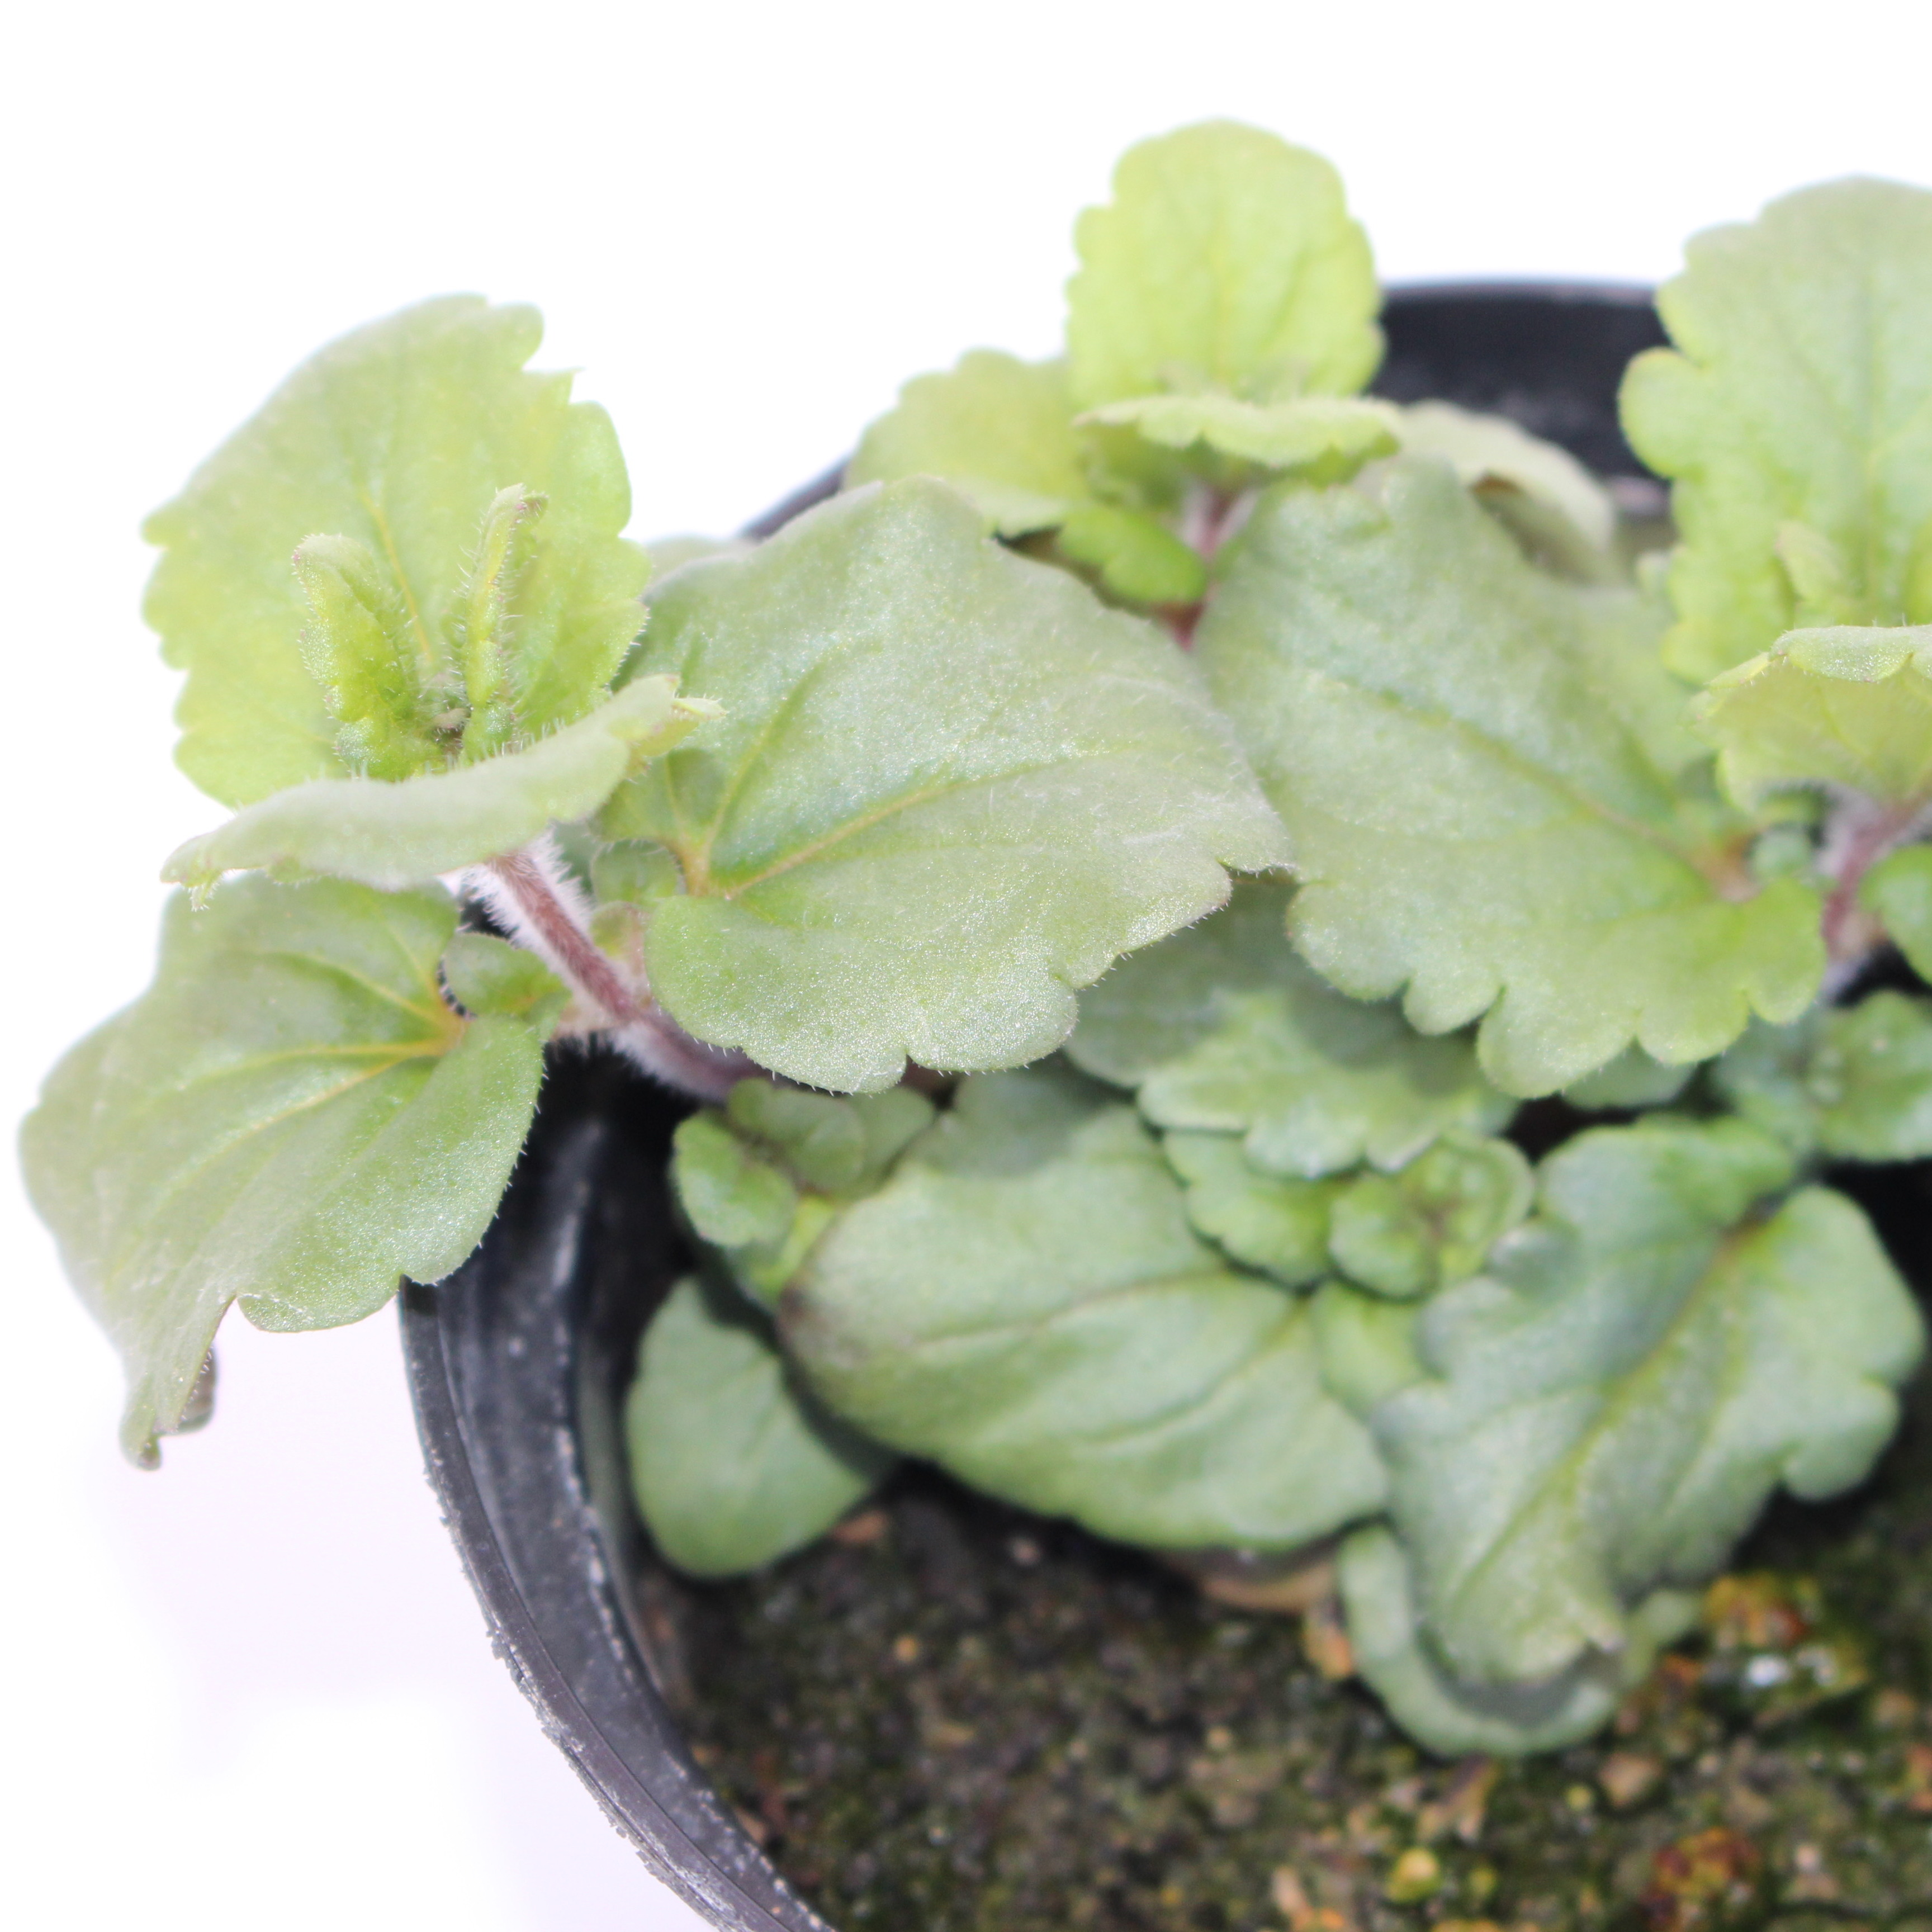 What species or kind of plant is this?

Veronica persica
